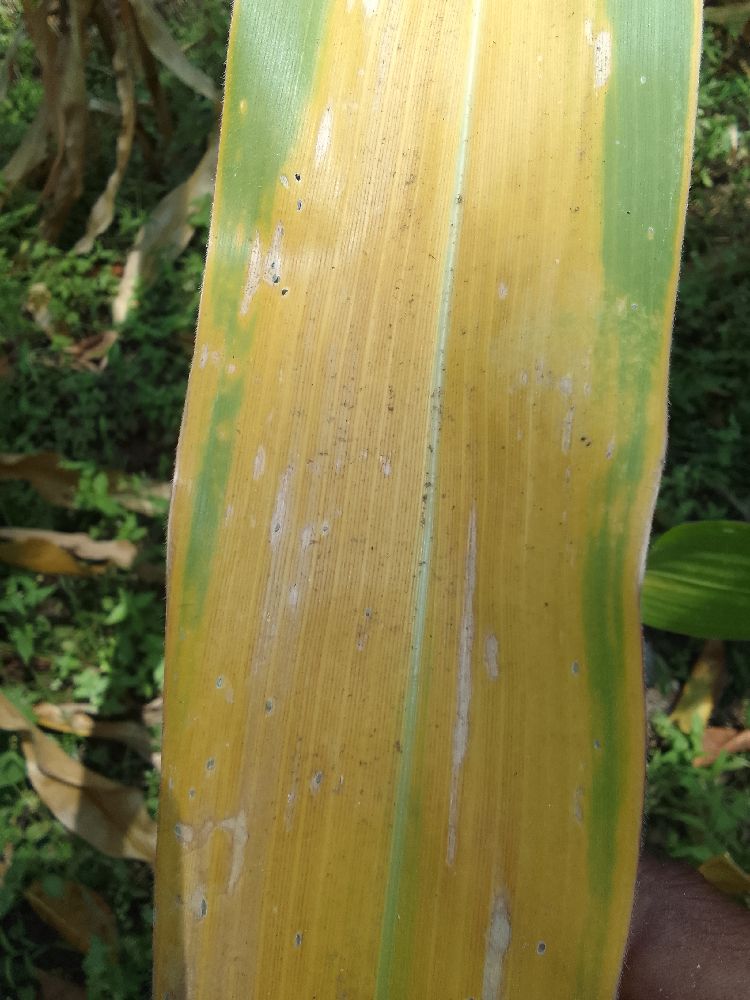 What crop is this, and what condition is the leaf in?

maize, maize lethal necrosis
